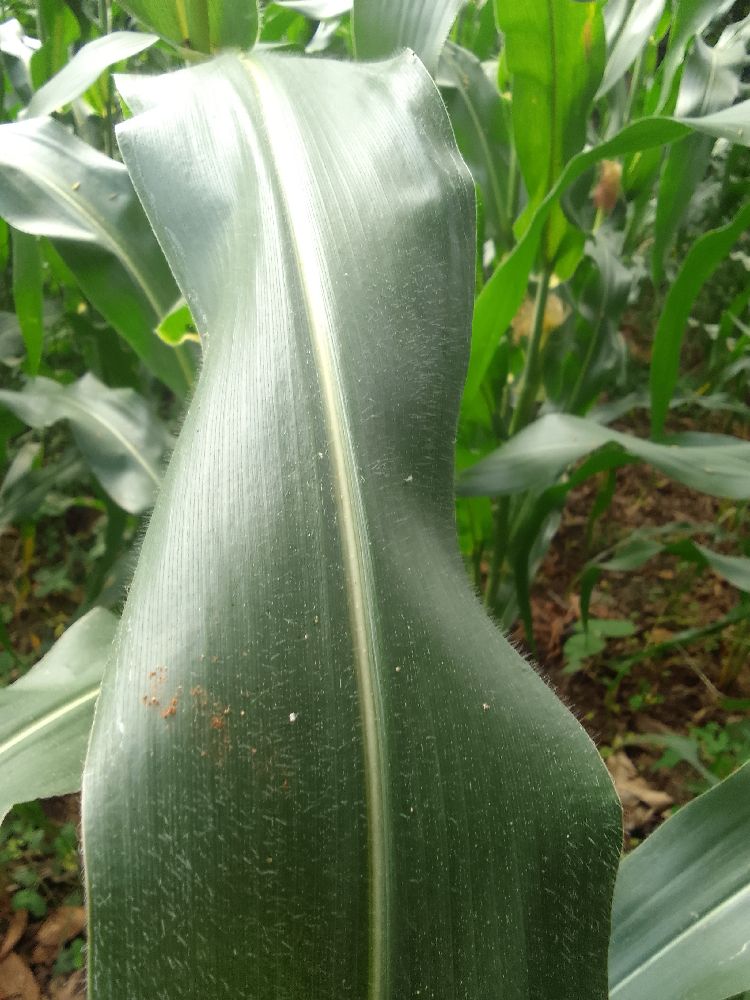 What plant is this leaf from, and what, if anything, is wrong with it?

maize, healthy
